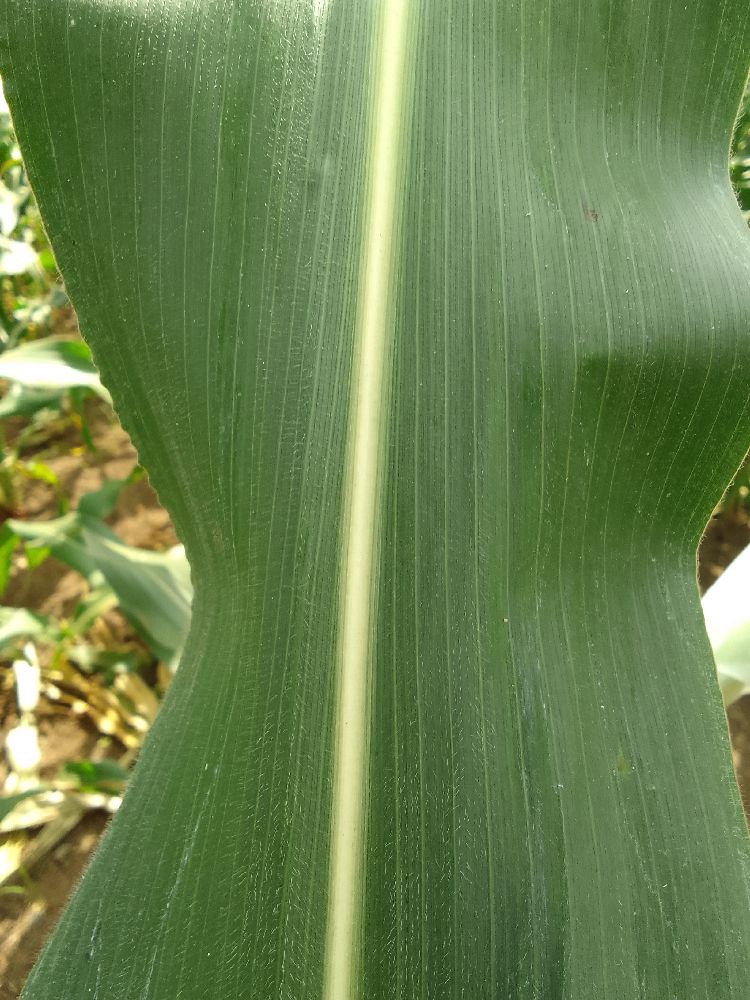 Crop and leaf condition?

maize, healthy
